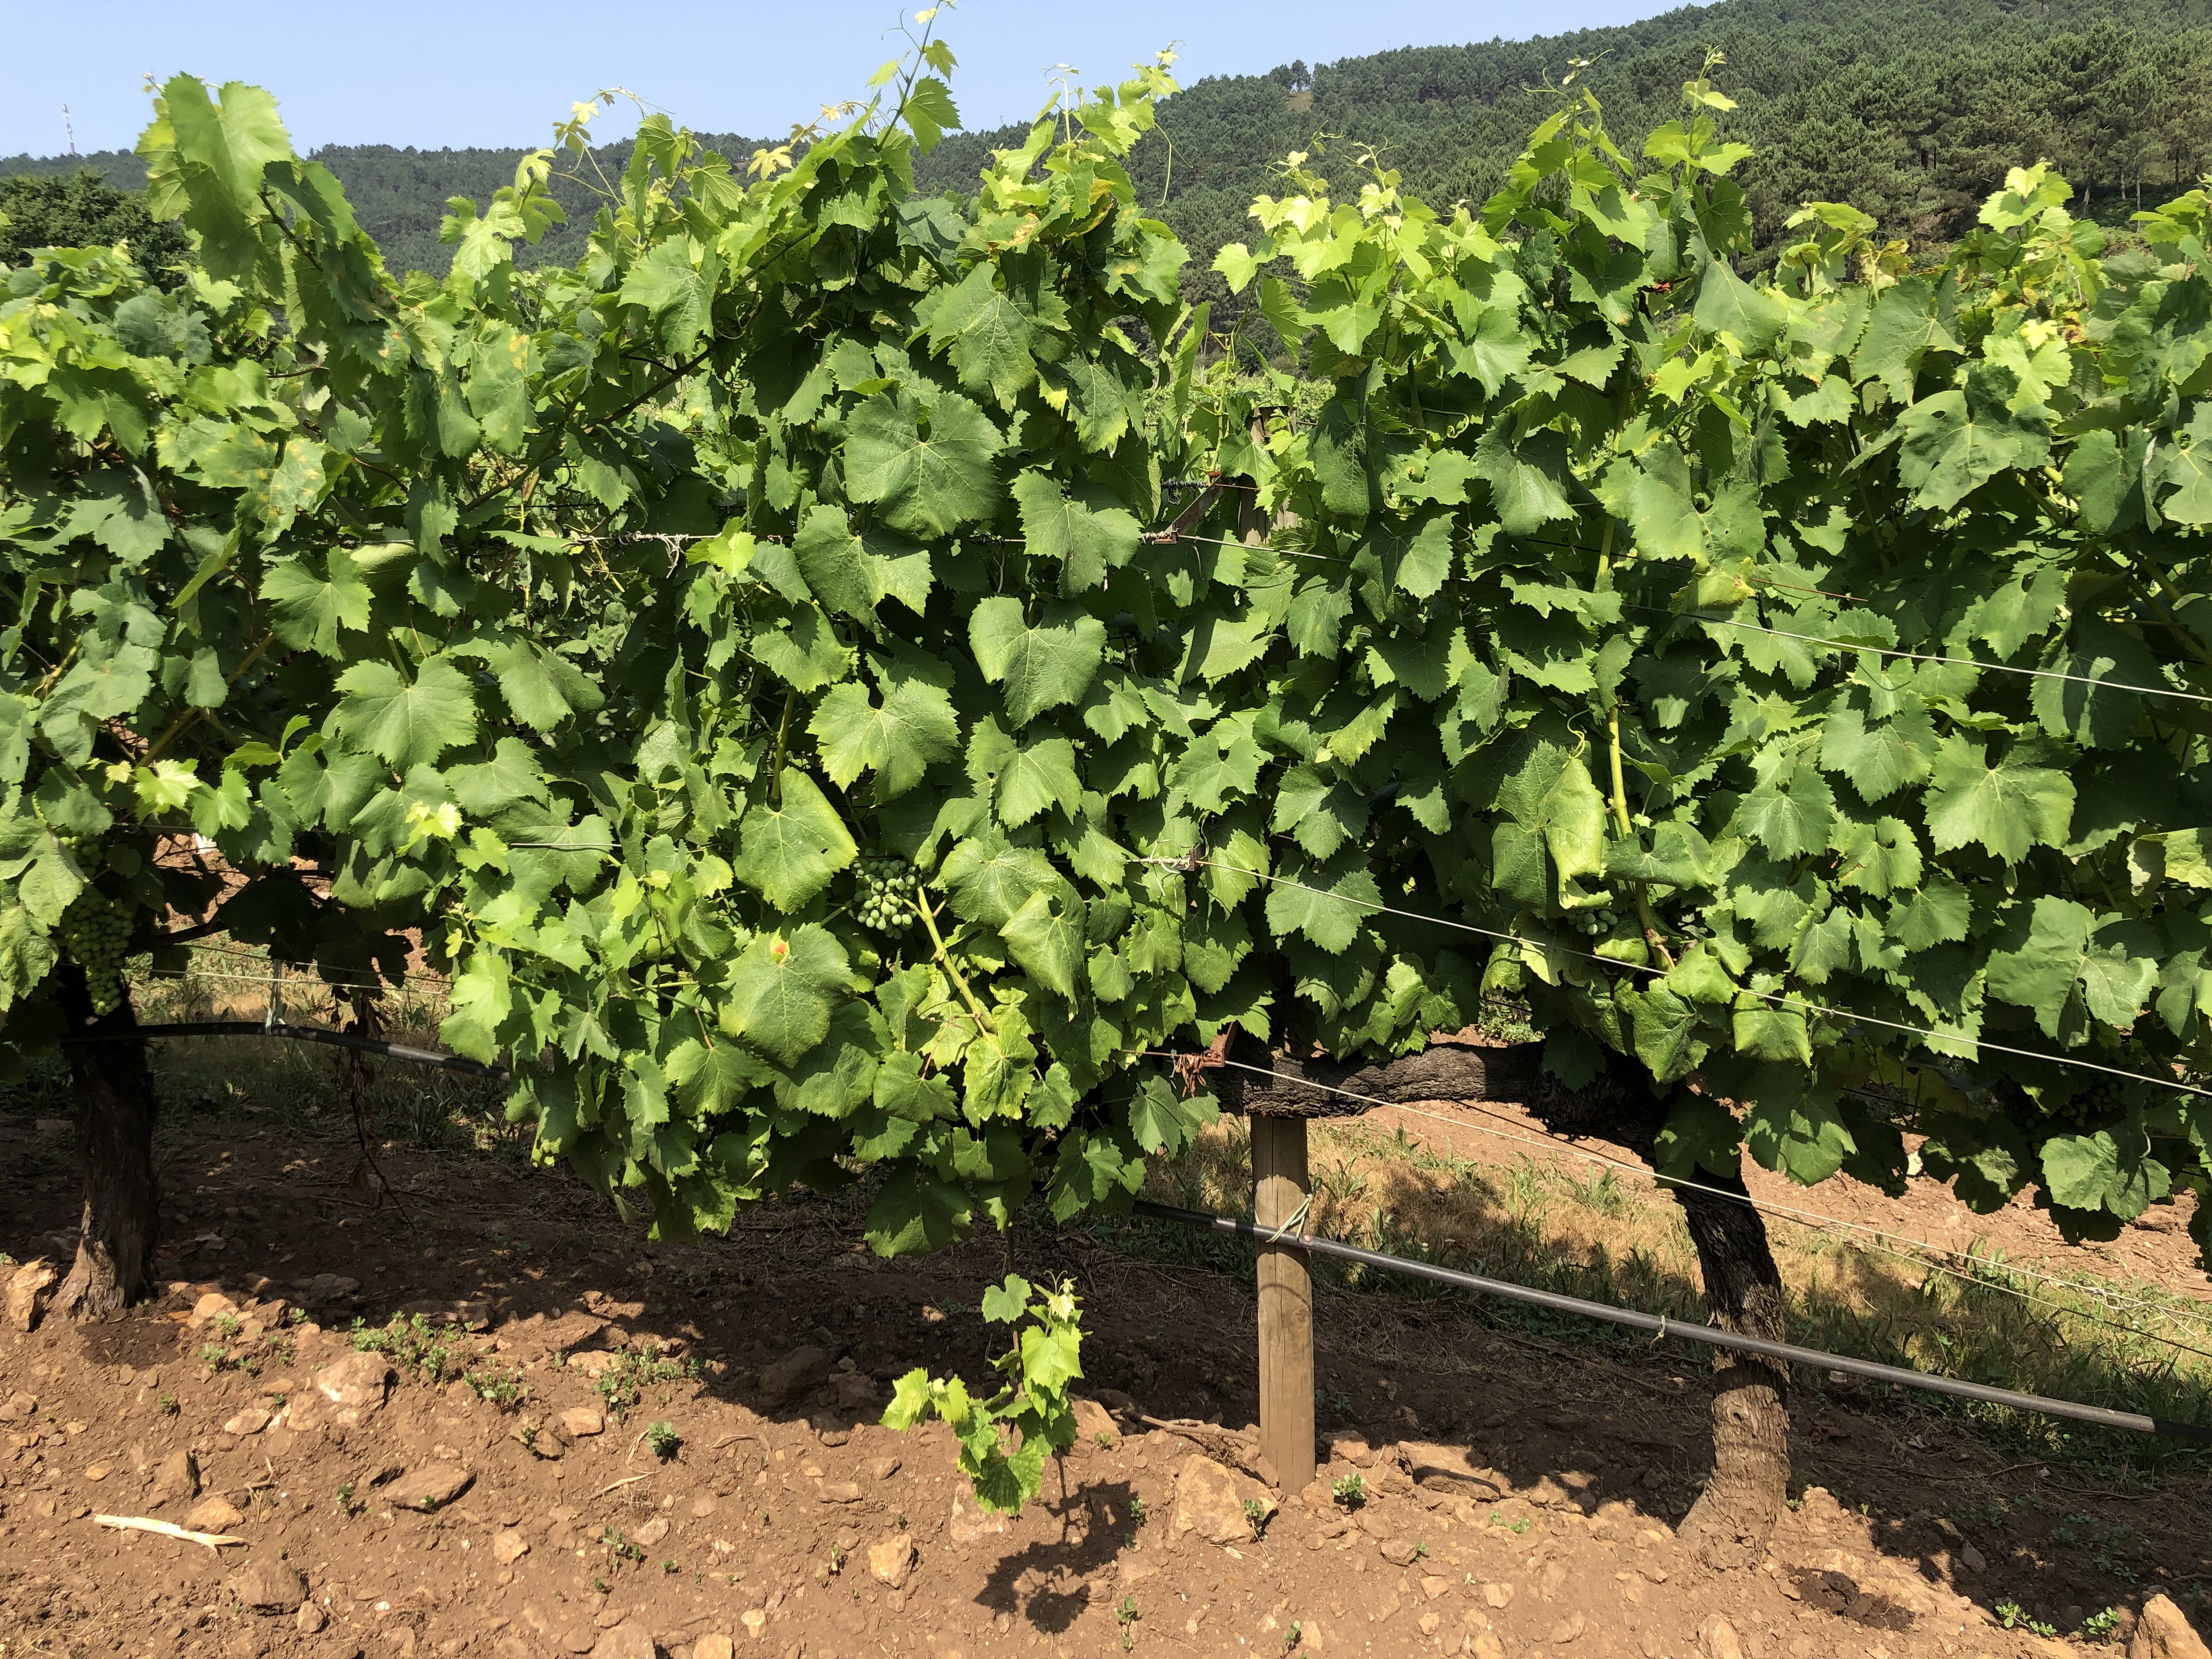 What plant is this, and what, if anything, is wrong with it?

grapevine, not affected by esca disease
